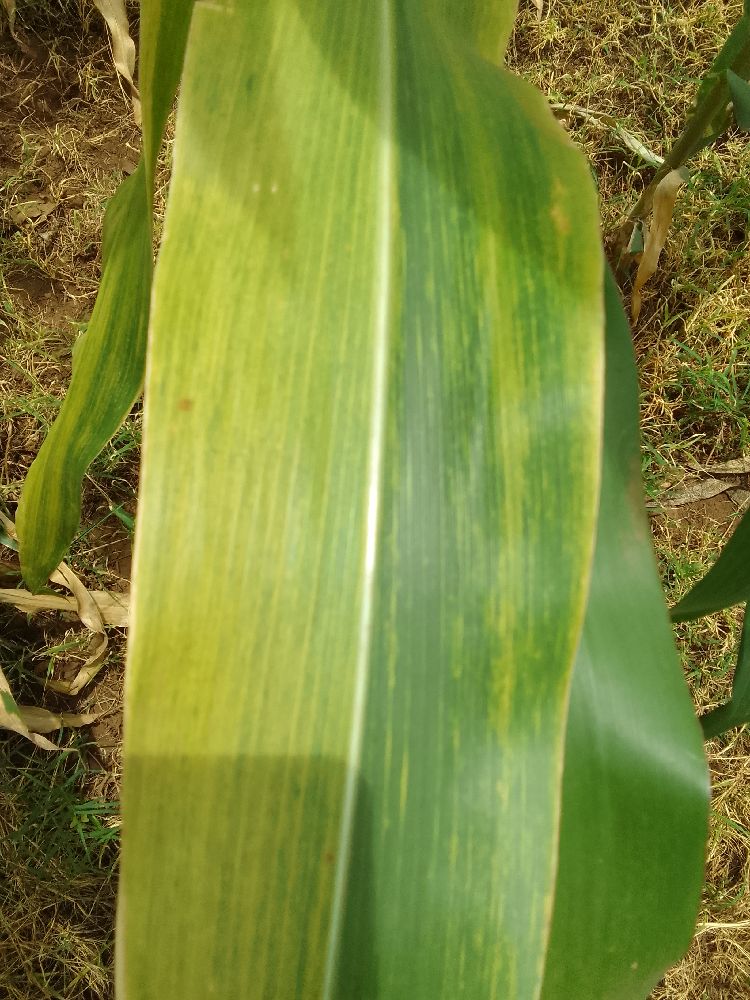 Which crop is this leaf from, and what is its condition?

maize, maize lethal necrosis
